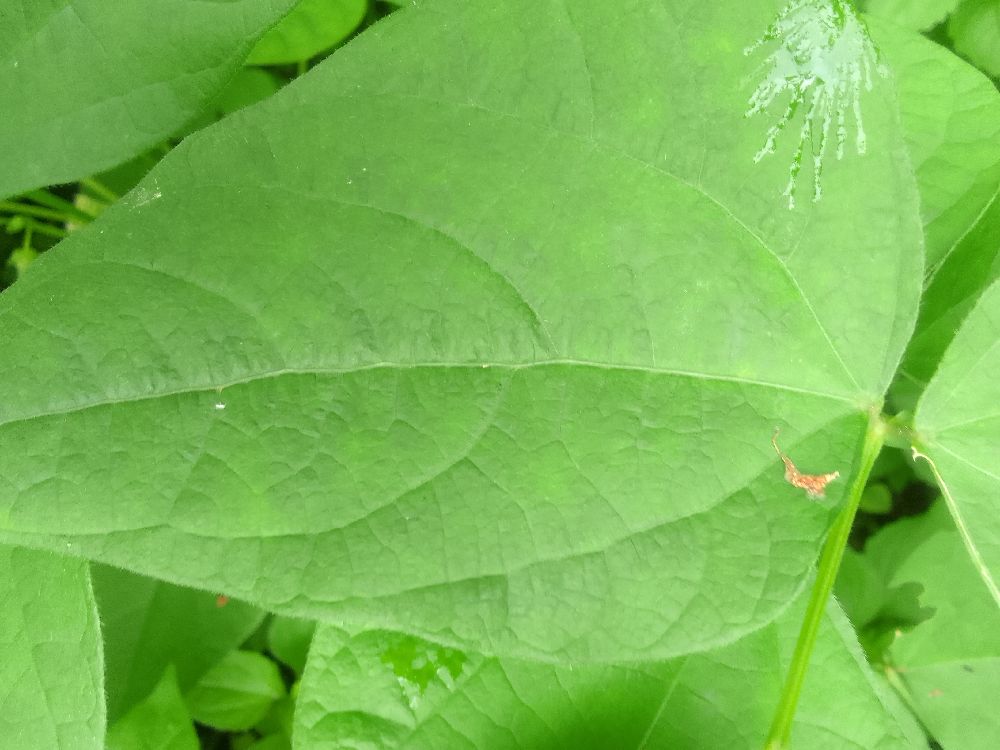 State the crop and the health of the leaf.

common bean, healthy
